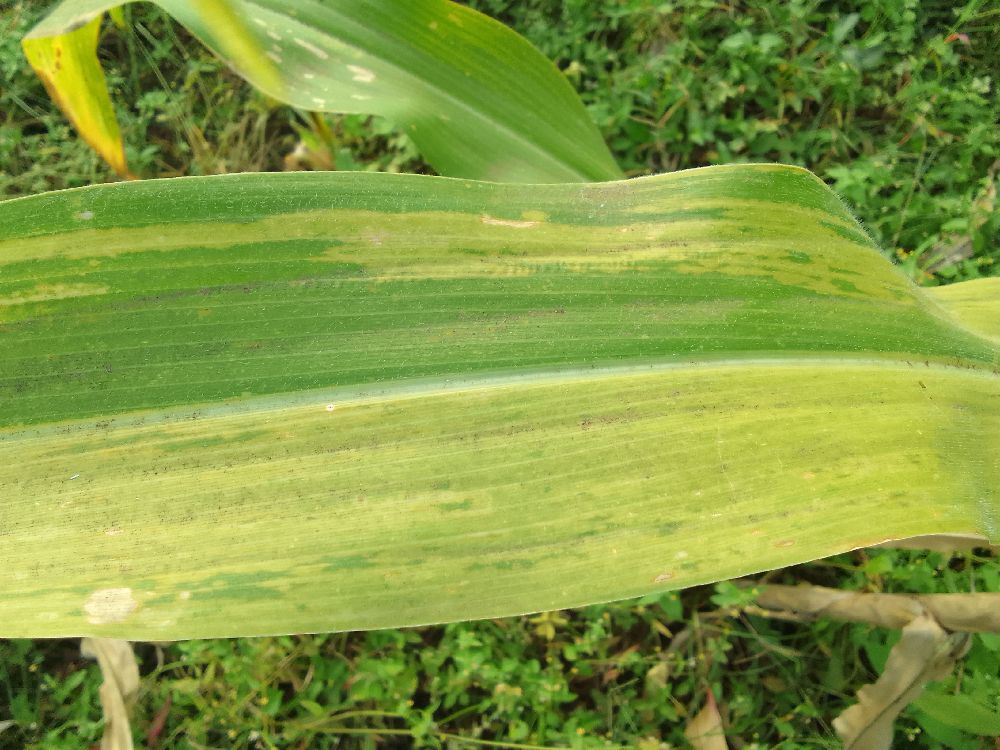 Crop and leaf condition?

maize, maize lethal necrosis
